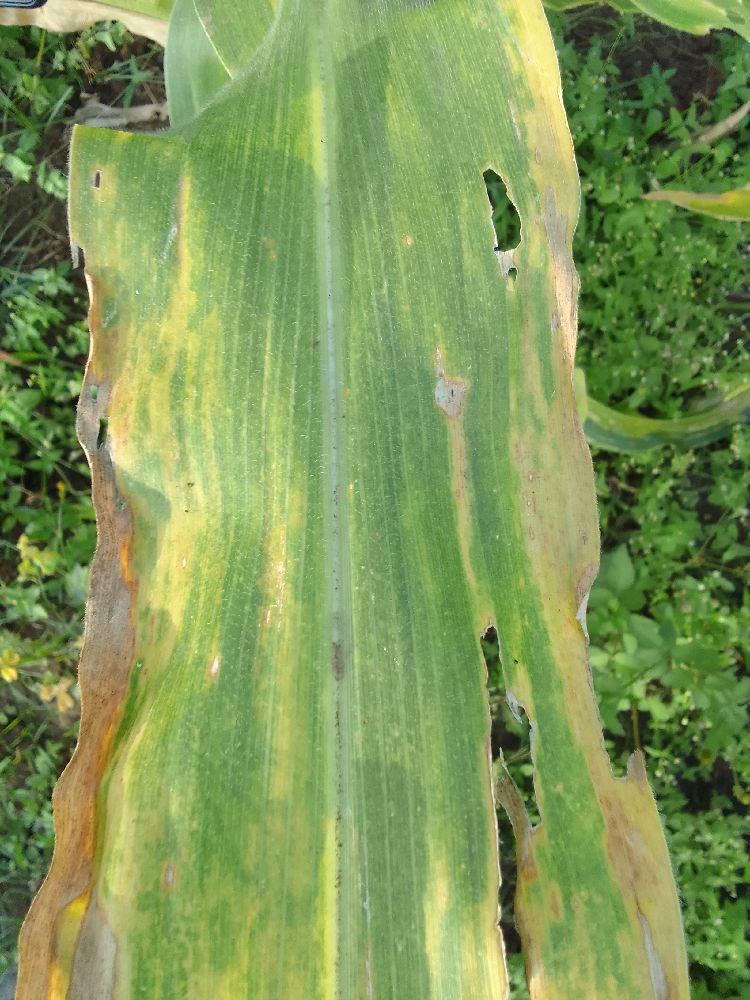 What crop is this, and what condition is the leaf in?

maize, maize lethal necrosis
